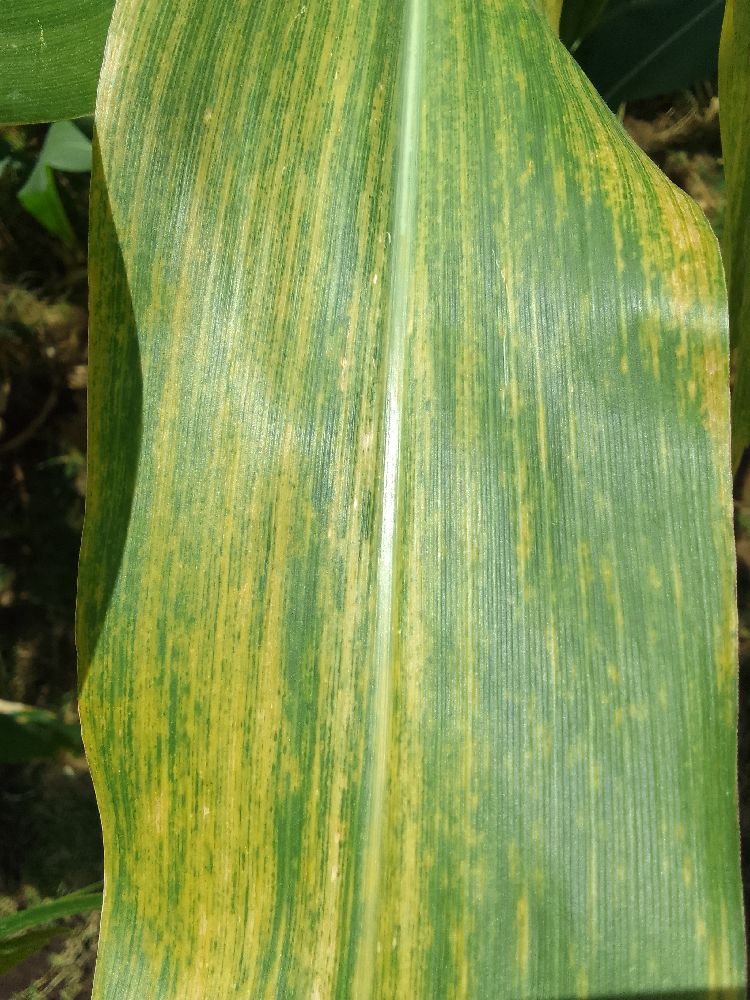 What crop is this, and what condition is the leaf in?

maize, maize lethal necrosis
